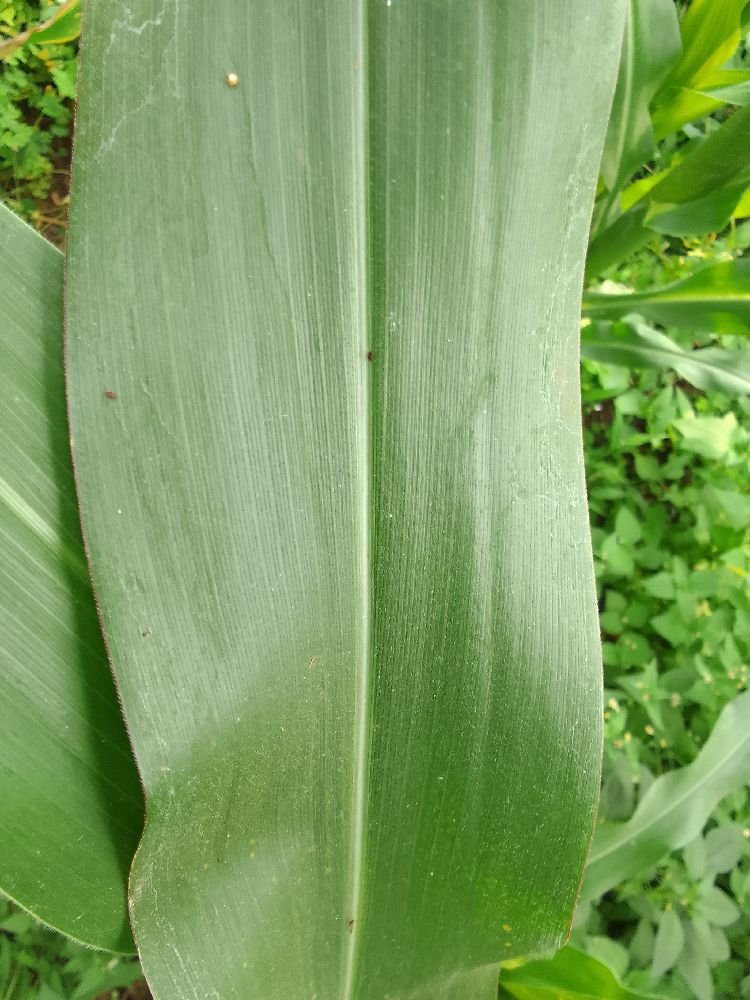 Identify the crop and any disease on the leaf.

maize, healthy
